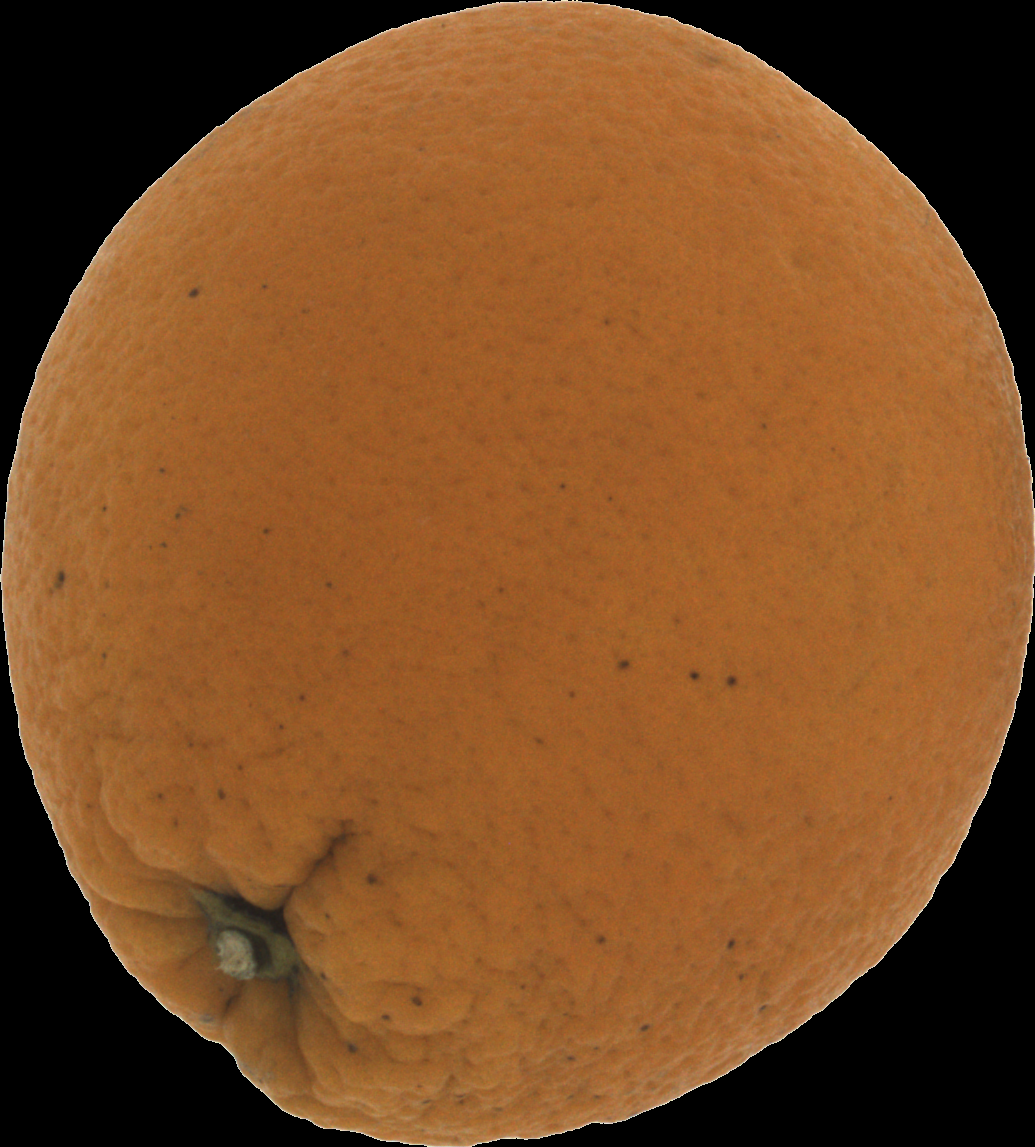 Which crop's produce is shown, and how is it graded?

orange, bad
